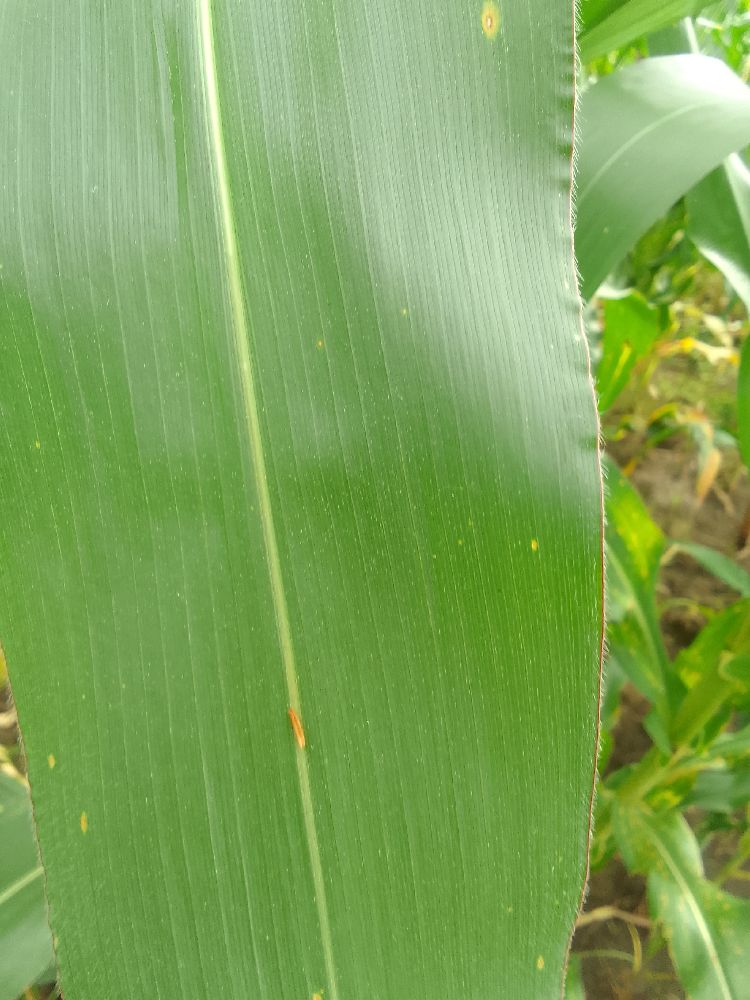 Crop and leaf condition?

maize, healthy
